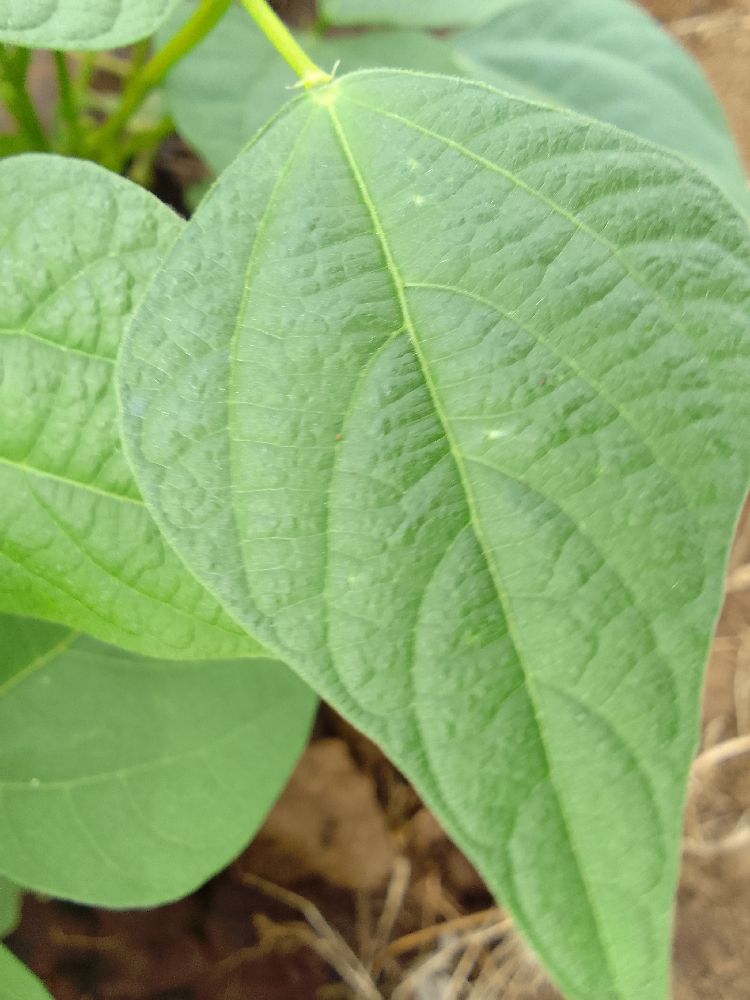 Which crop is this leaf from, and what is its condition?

common bean, healthy
